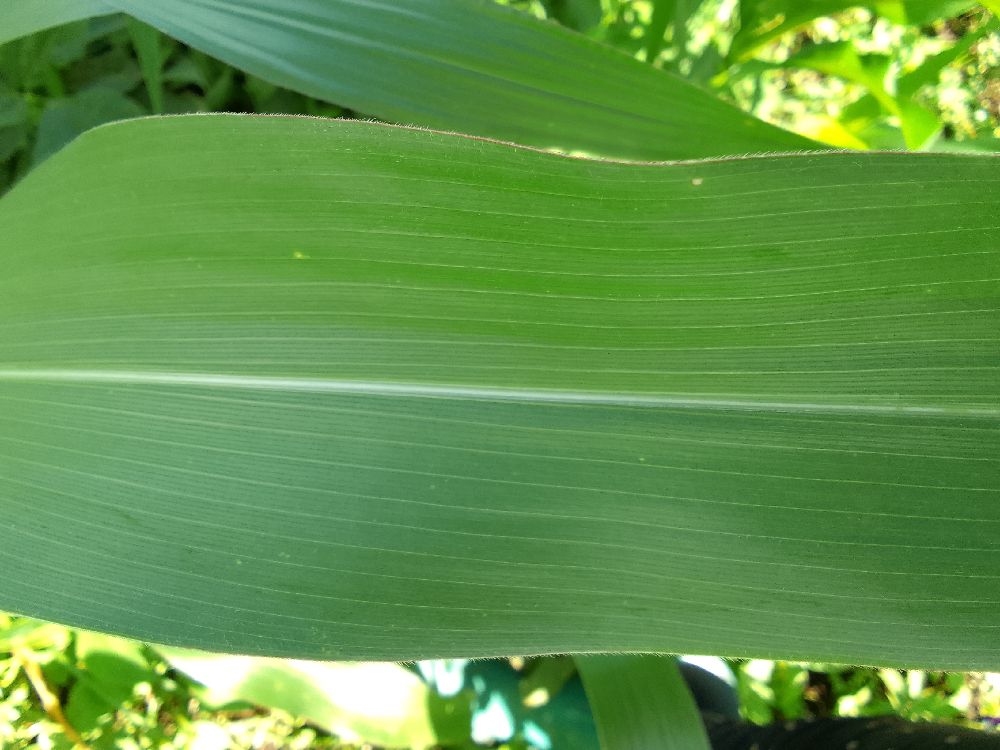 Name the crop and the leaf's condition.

maize, healthy
